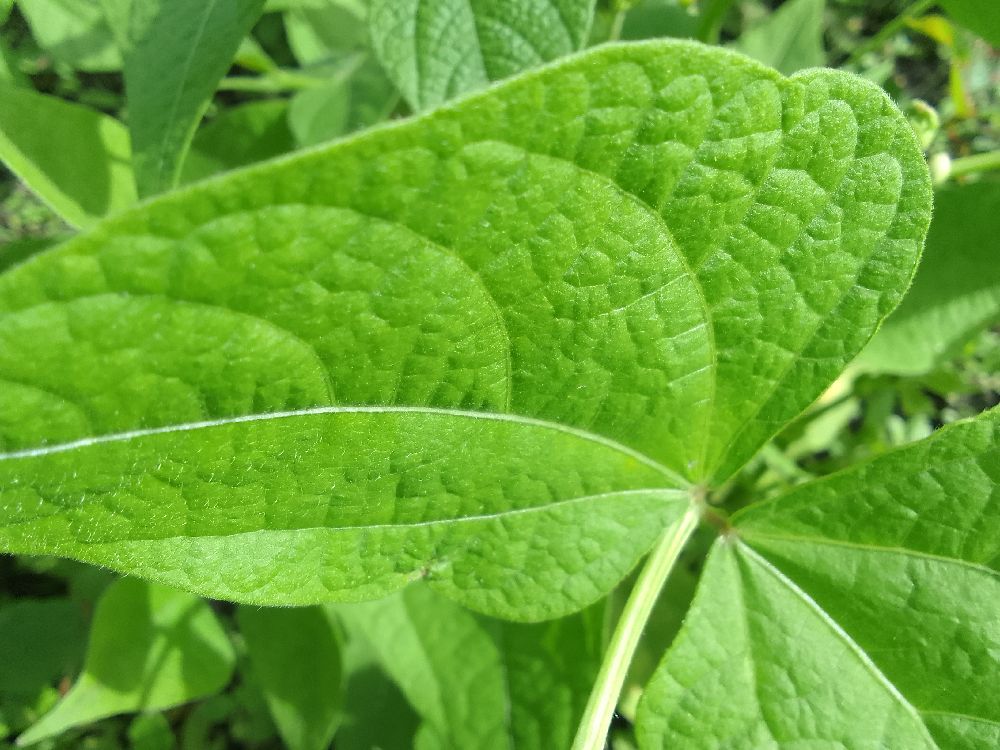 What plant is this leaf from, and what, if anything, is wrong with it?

common bean, healthy
